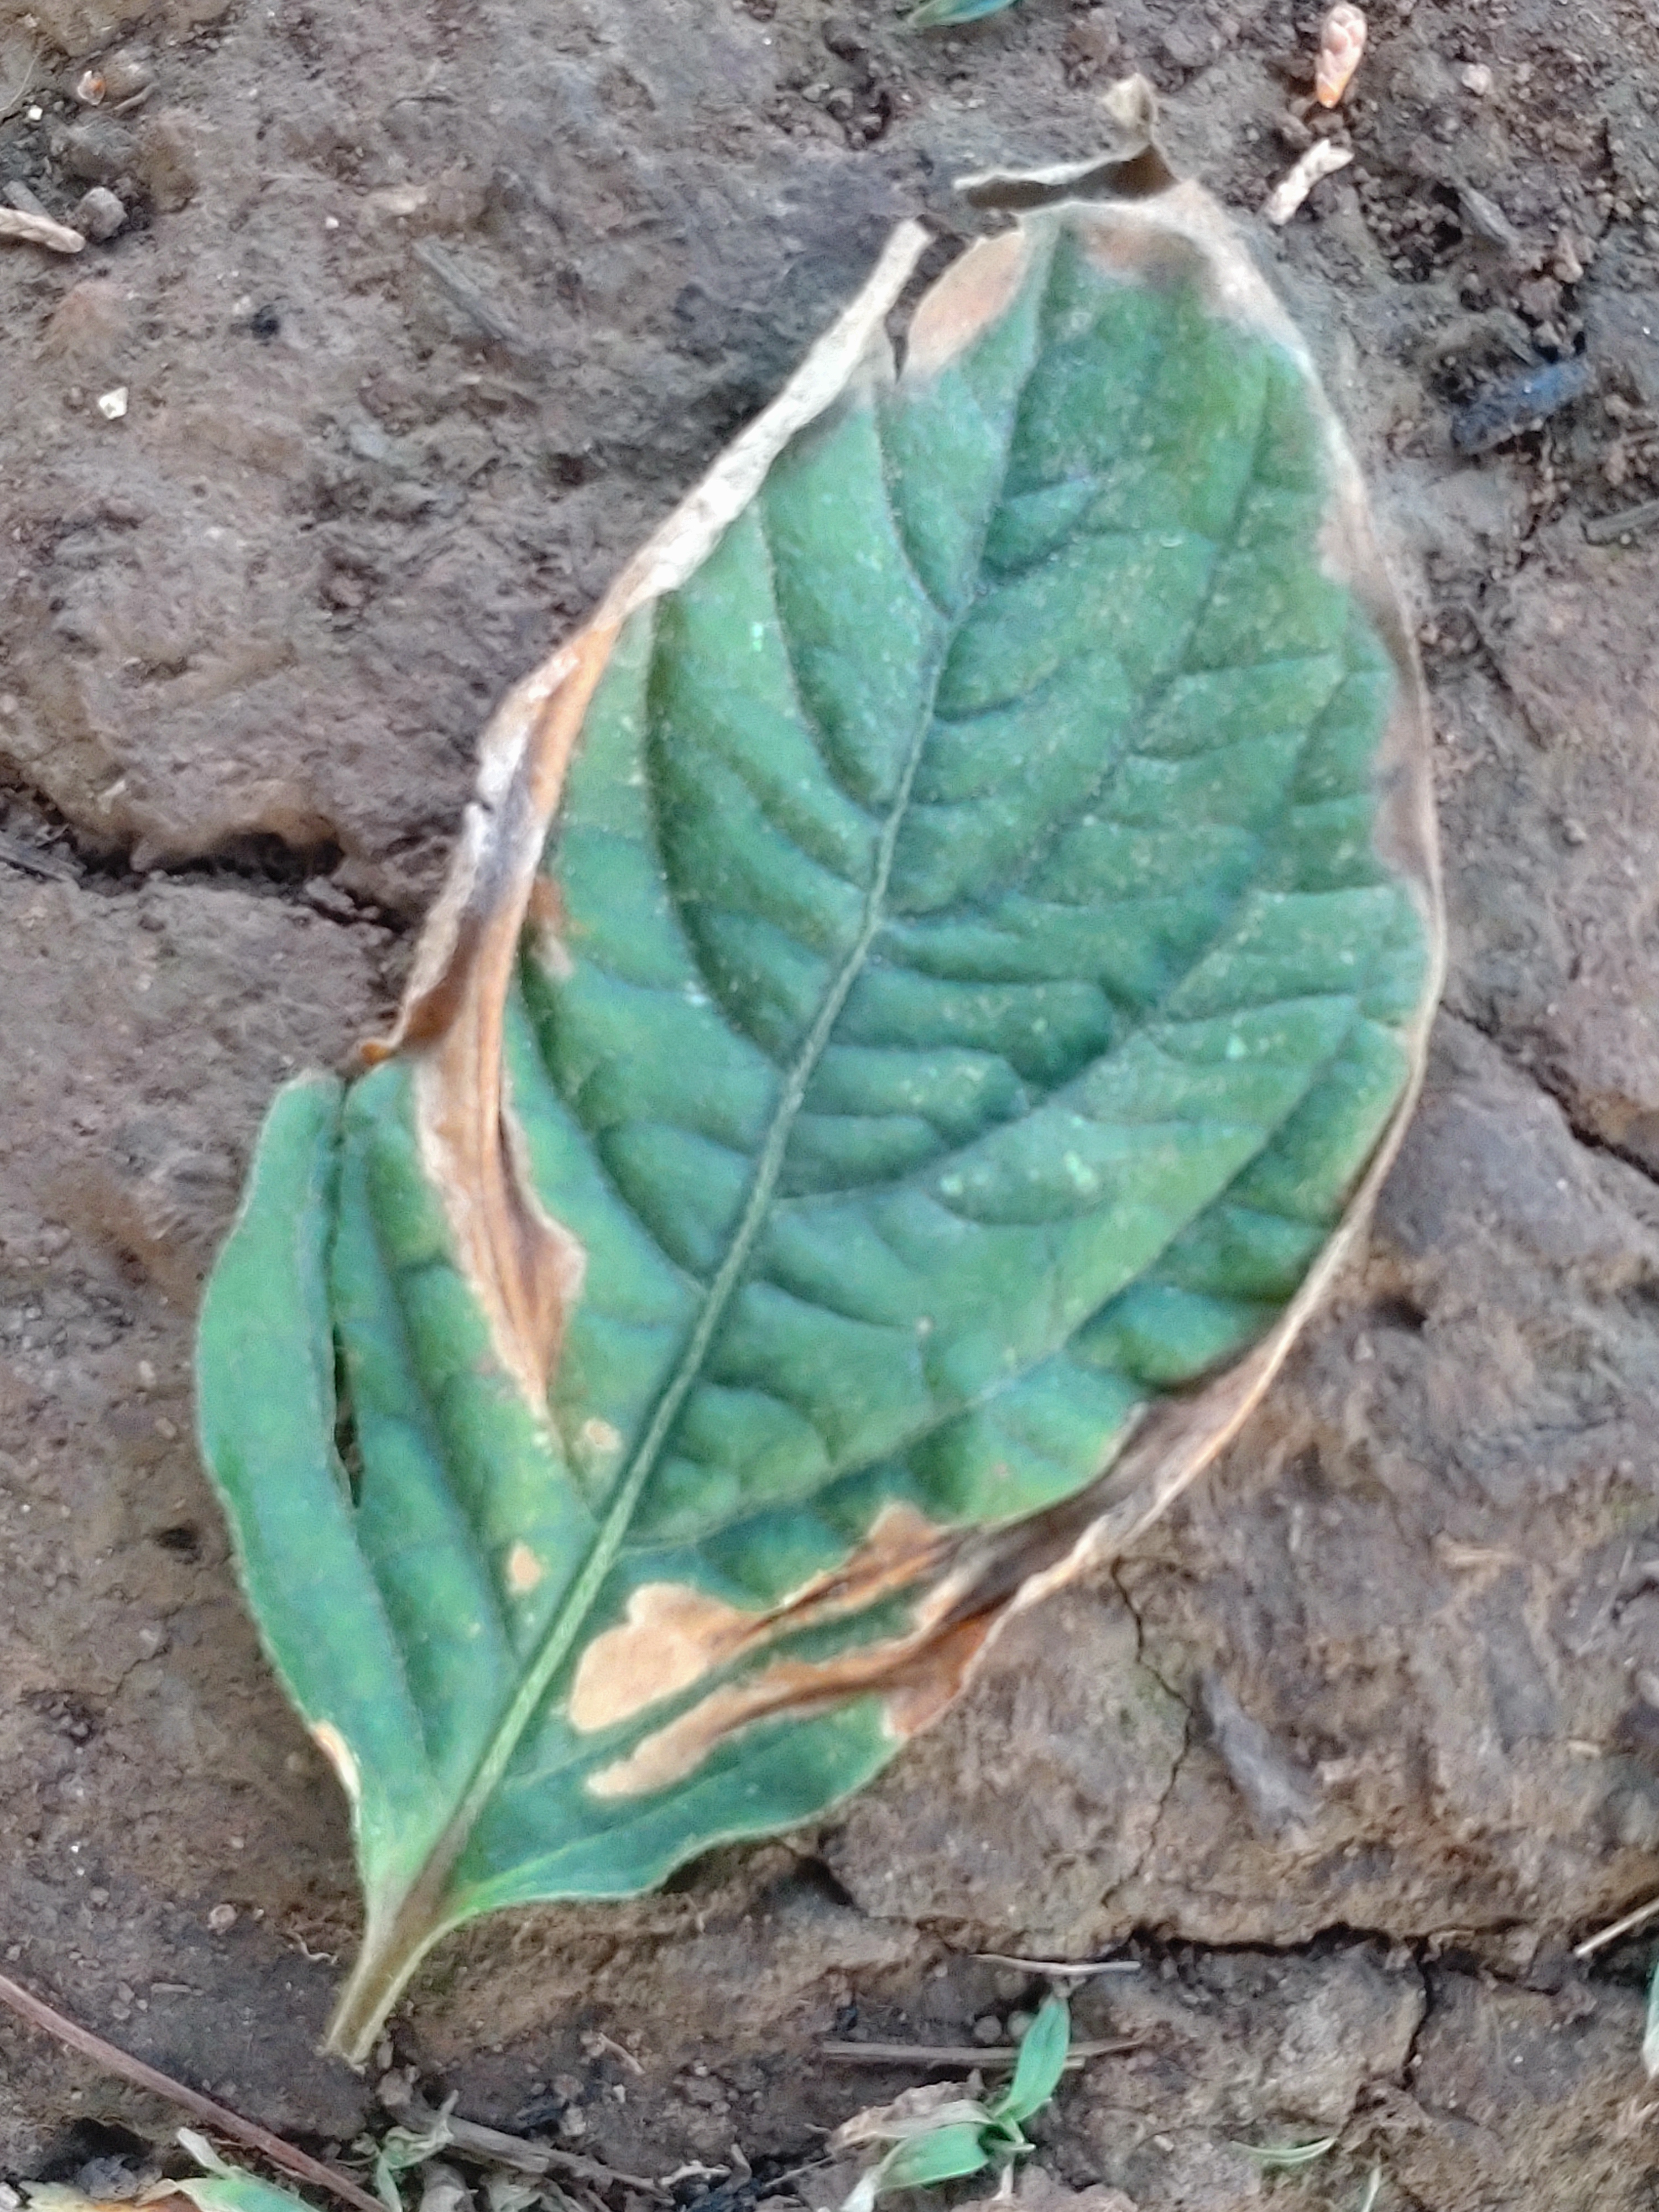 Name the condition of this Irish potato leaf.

early blight
